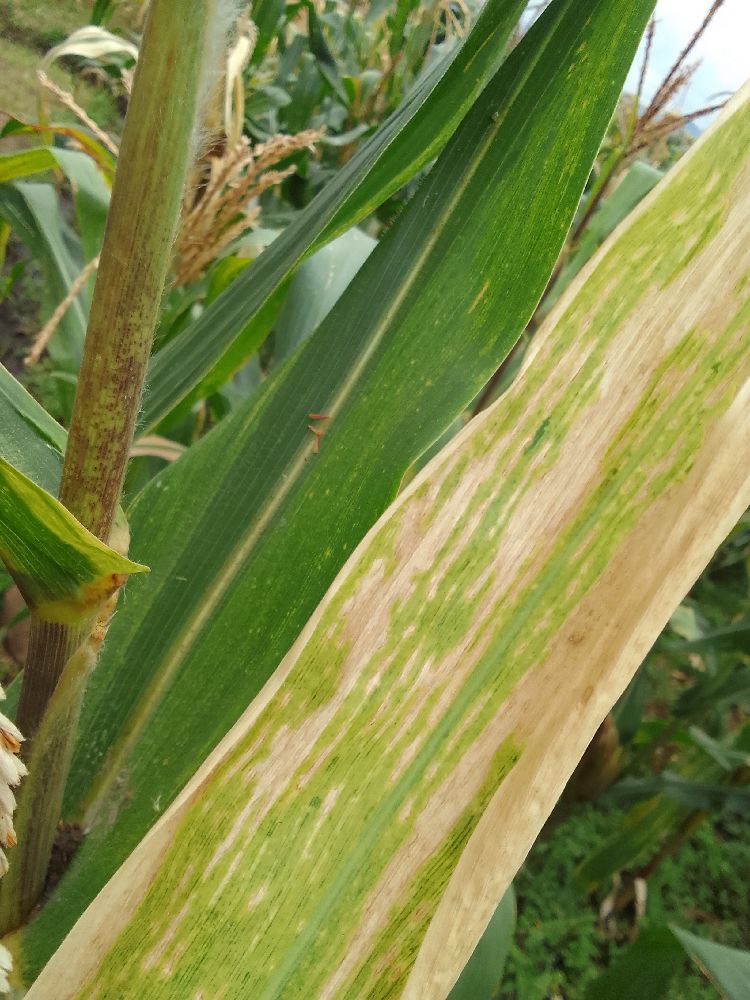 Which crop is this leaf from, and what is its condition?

maize, maize lethal necrosis
